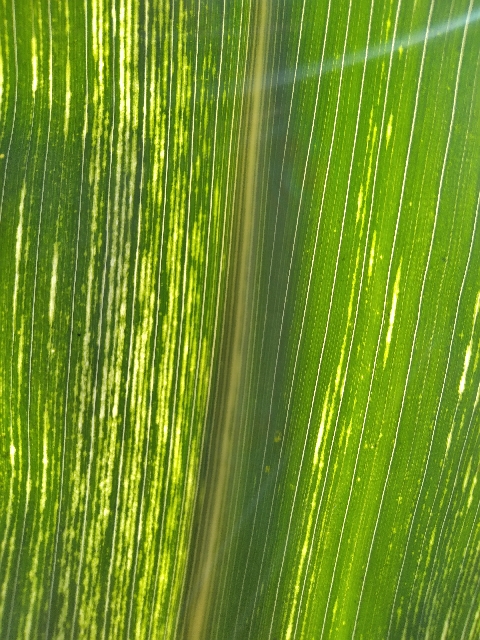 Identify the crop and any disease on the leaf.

maize, maize streak virus
